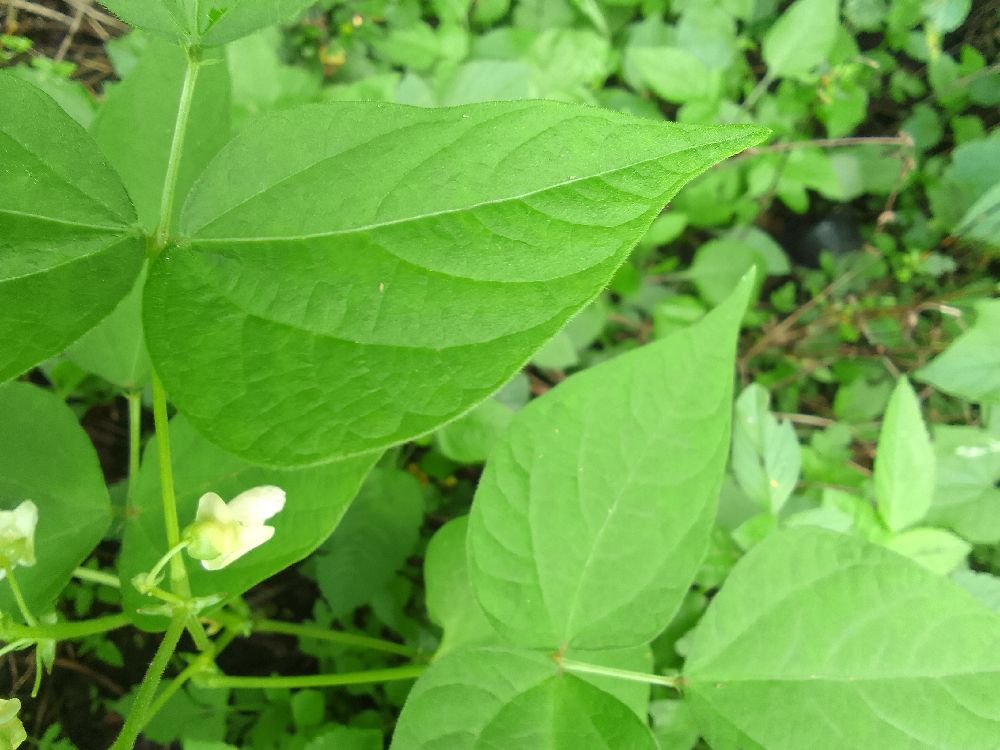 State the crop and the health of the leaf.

common bean, healthy
